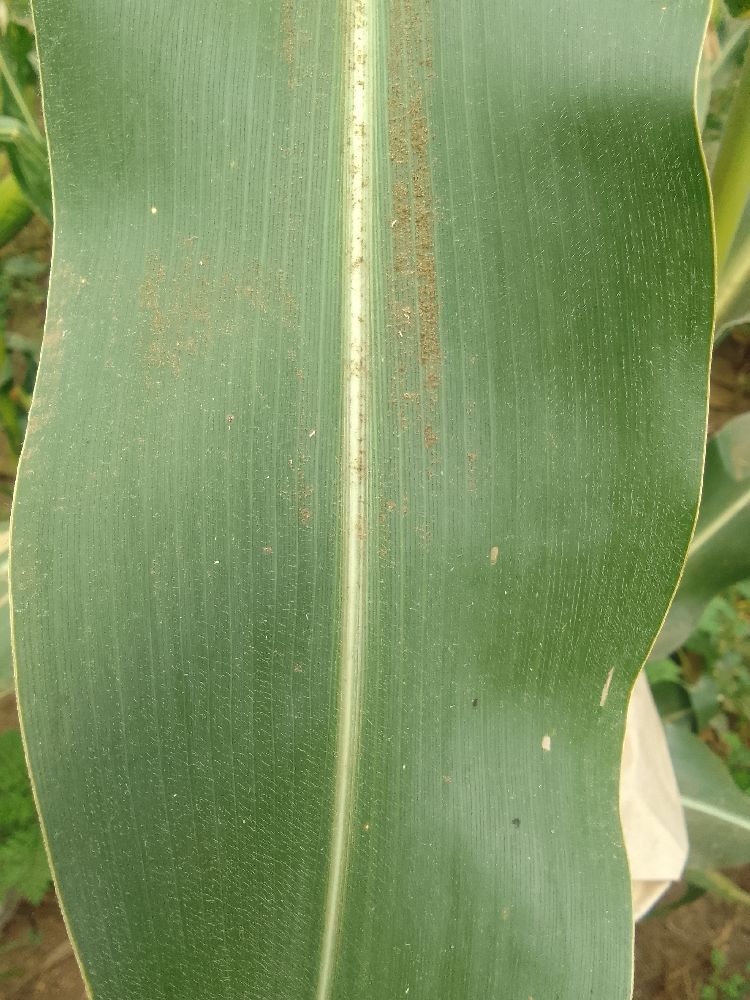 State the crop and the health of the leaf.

maize, healthy
